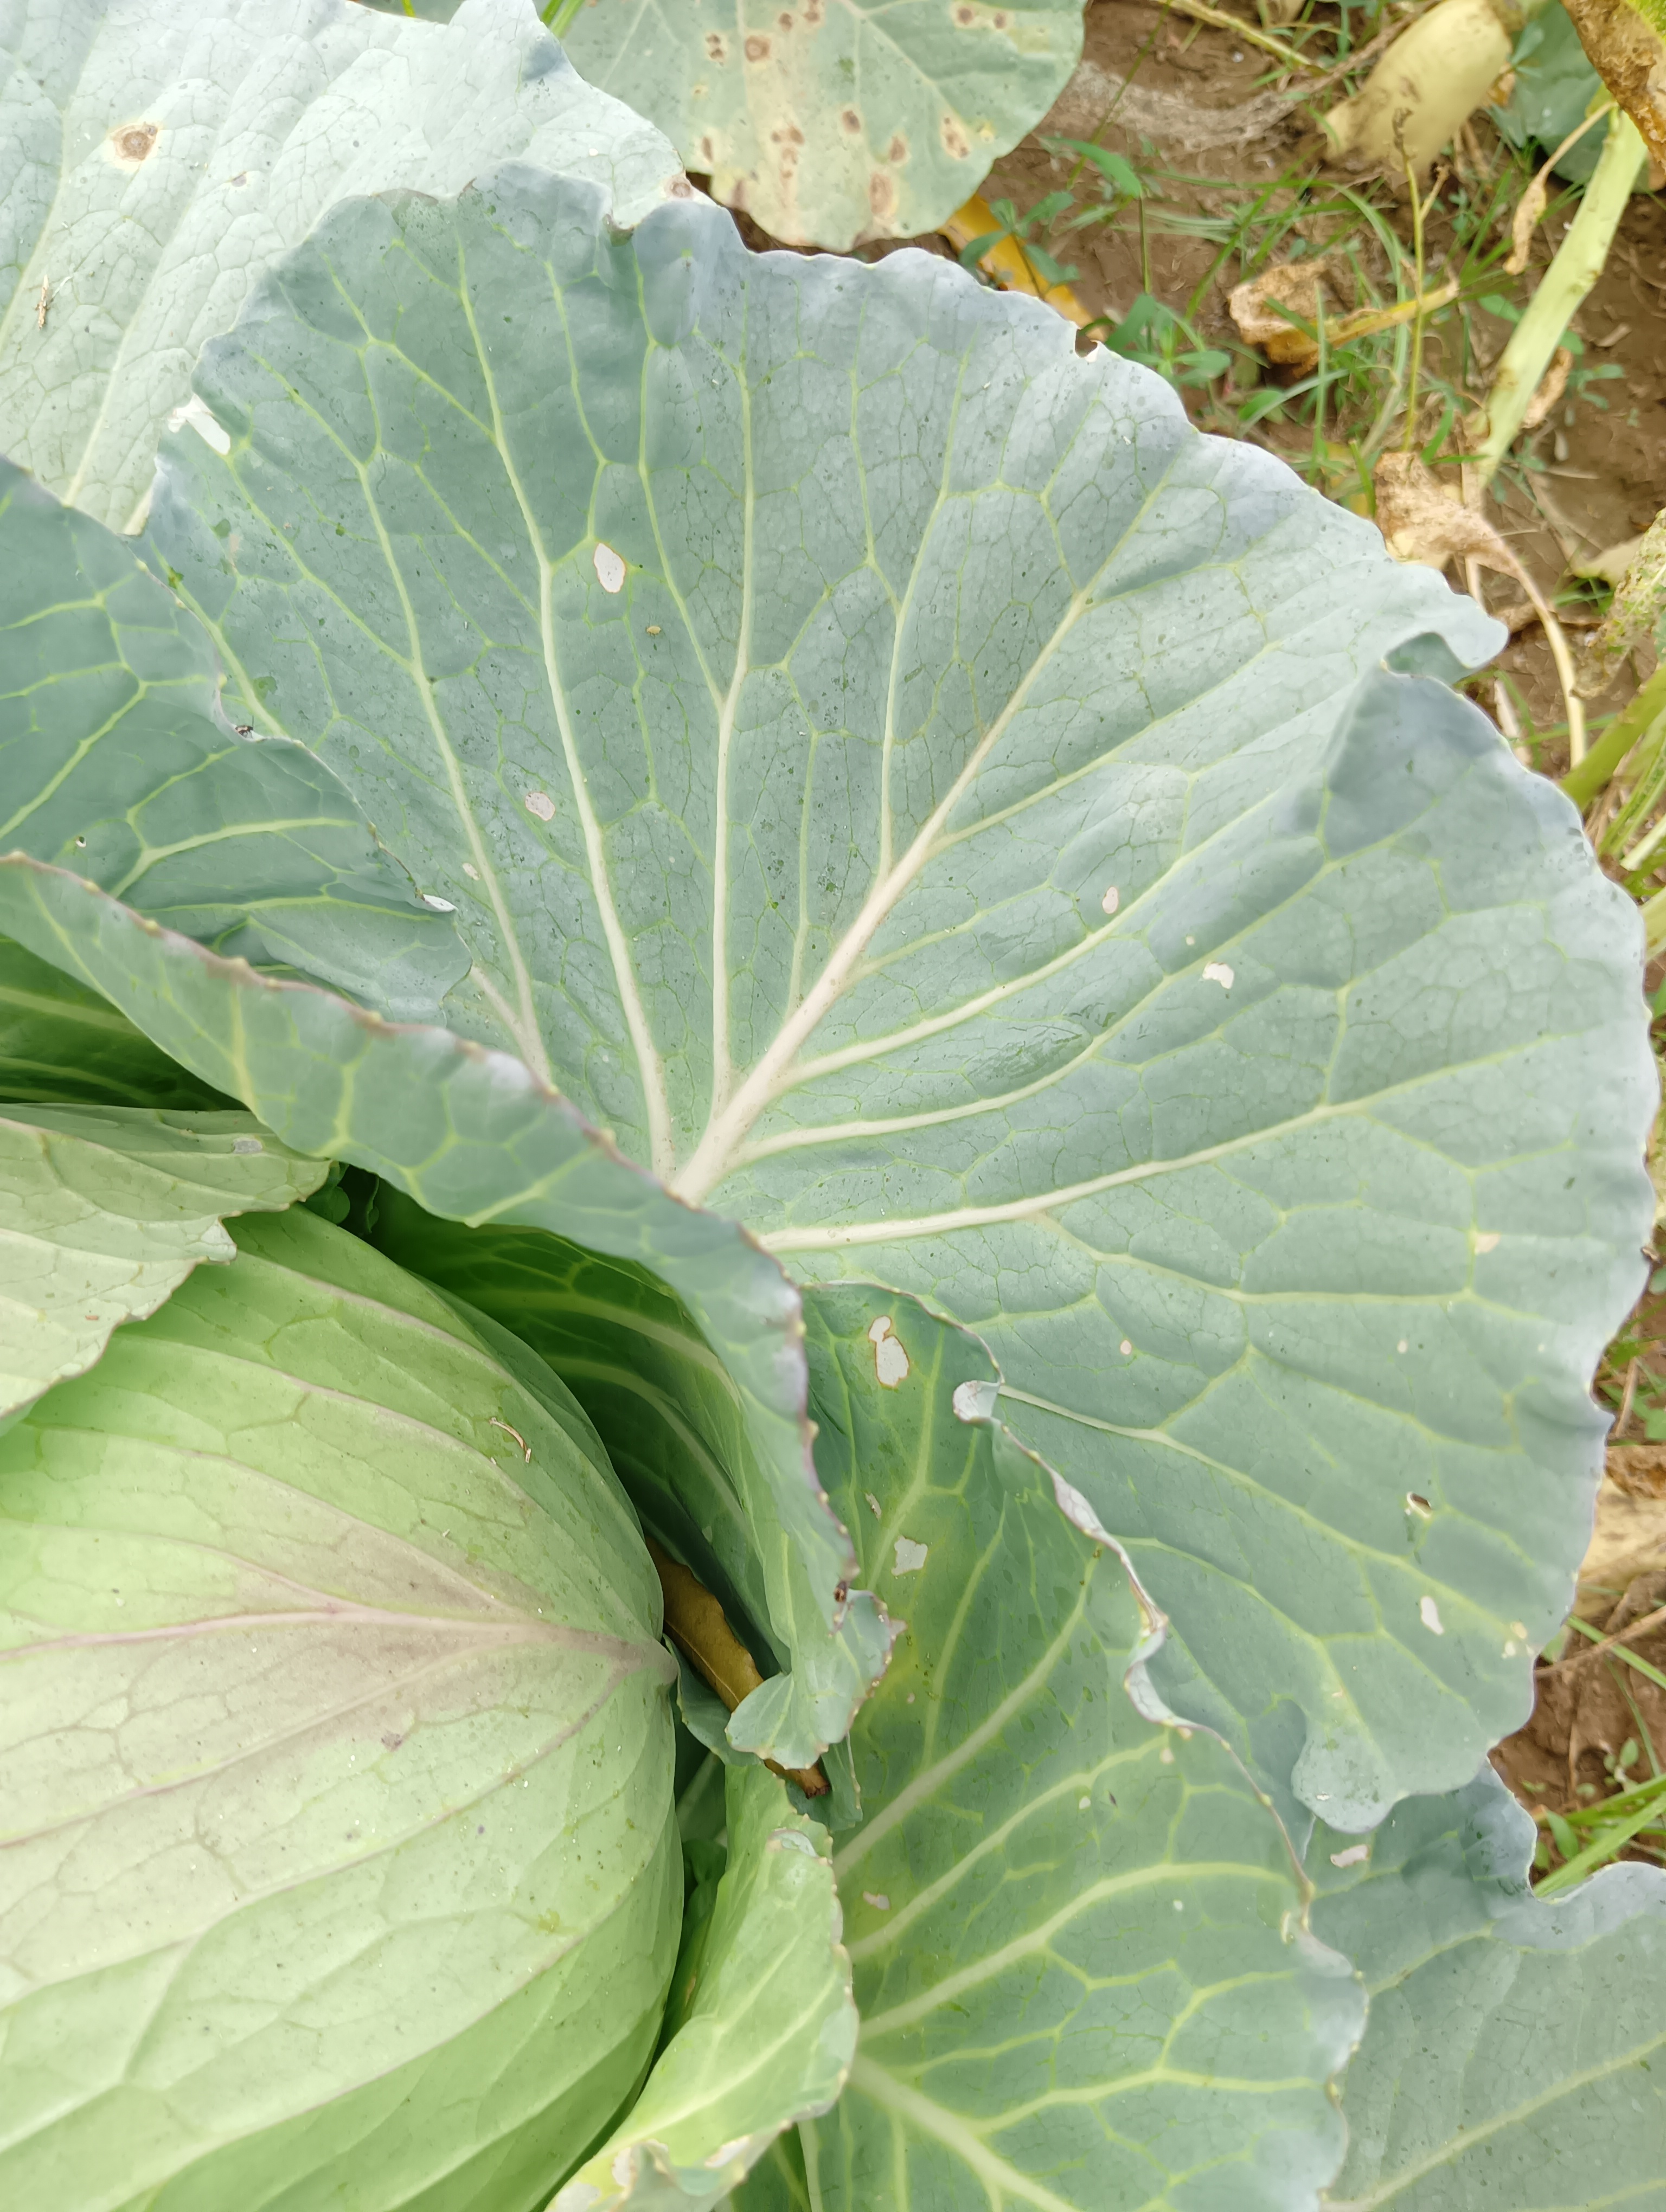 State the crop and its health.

cabbage, healthy
